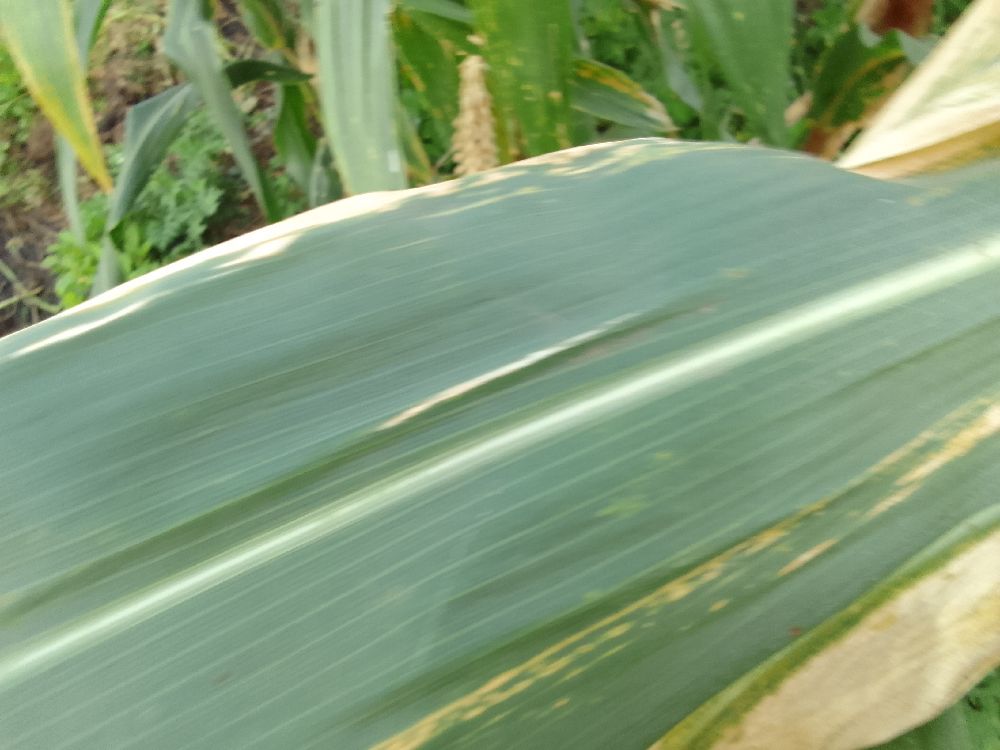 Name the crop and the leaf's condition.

maize, maize lethal necrosis
